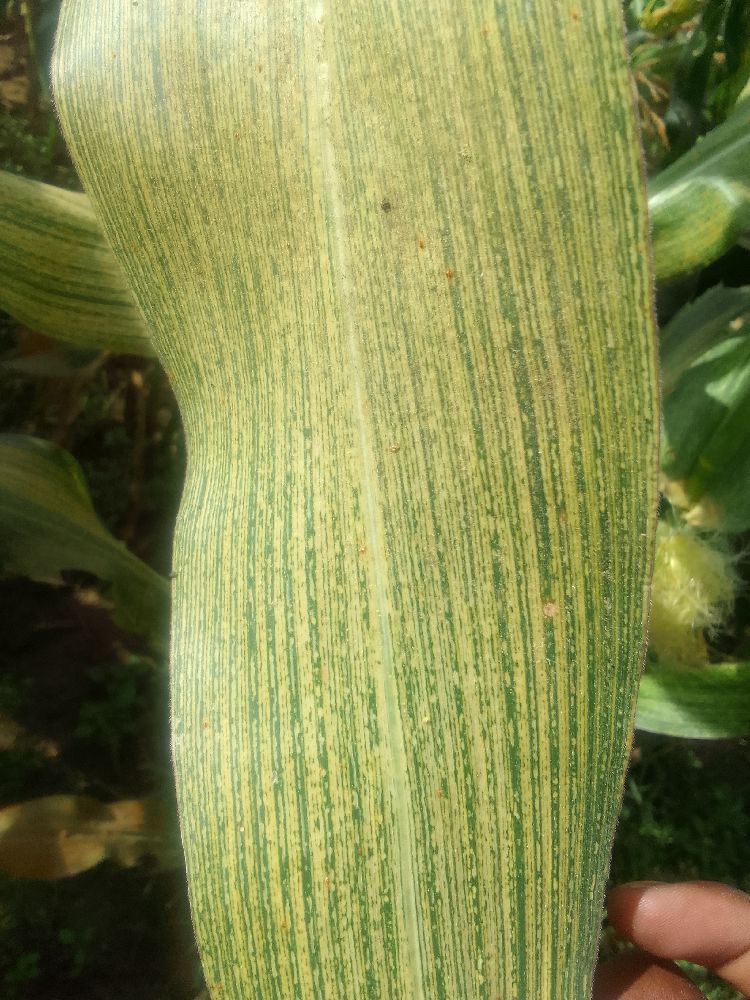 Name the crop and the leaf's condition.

maize, maize streak virus
